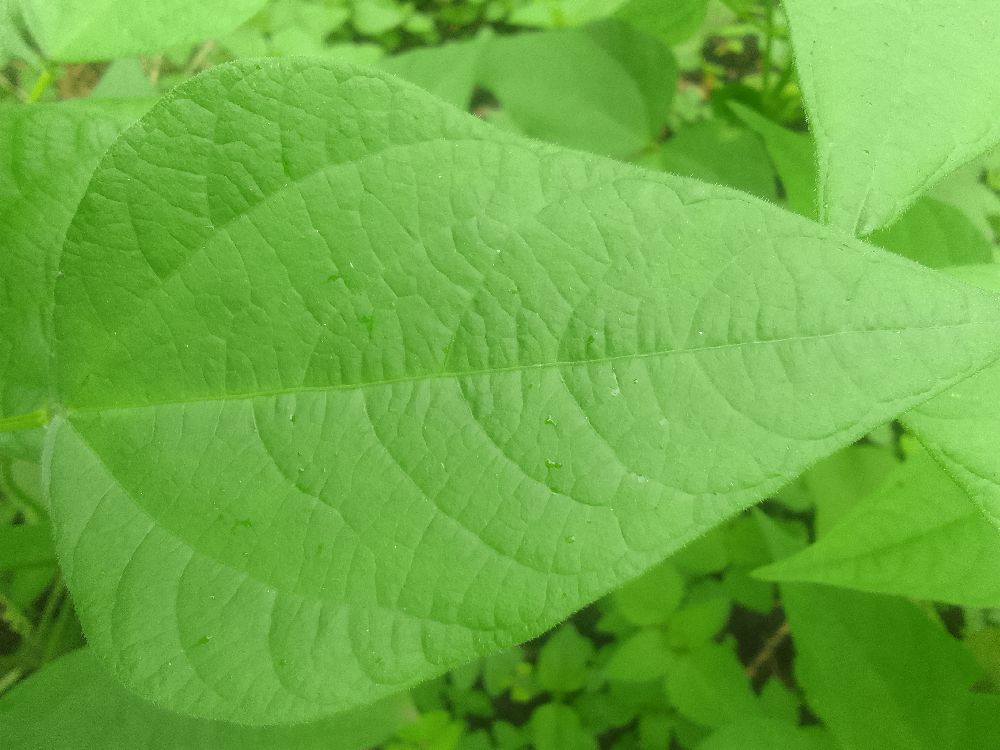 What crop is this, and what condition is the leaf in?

common bean, healthy
